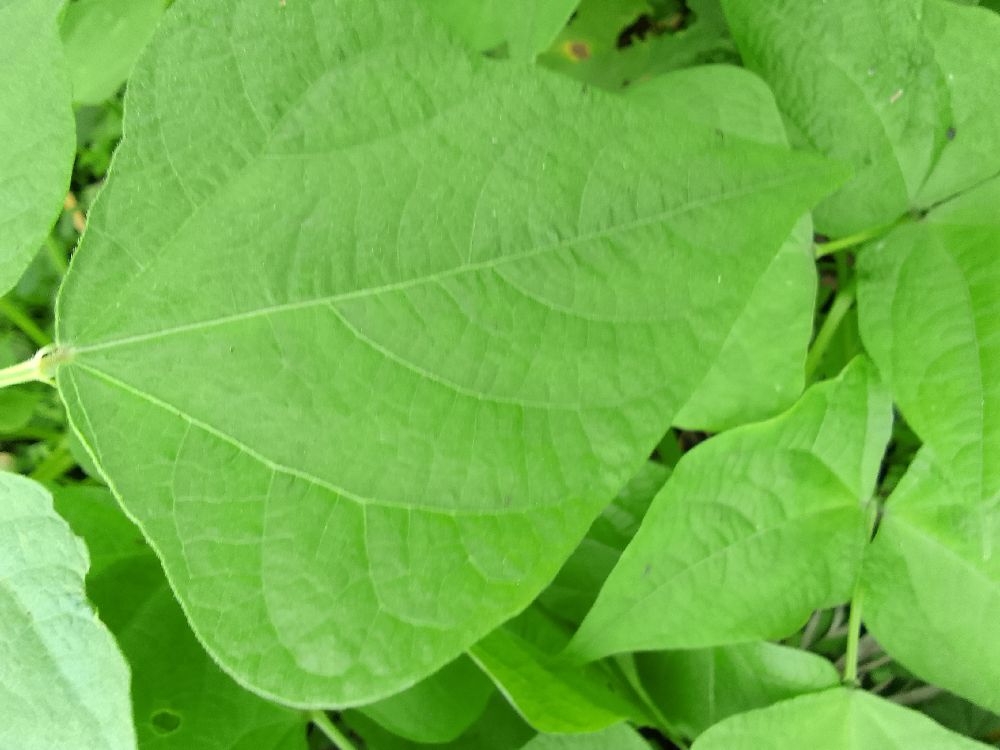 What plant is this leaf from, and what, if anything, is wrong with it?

common bean, healthy
